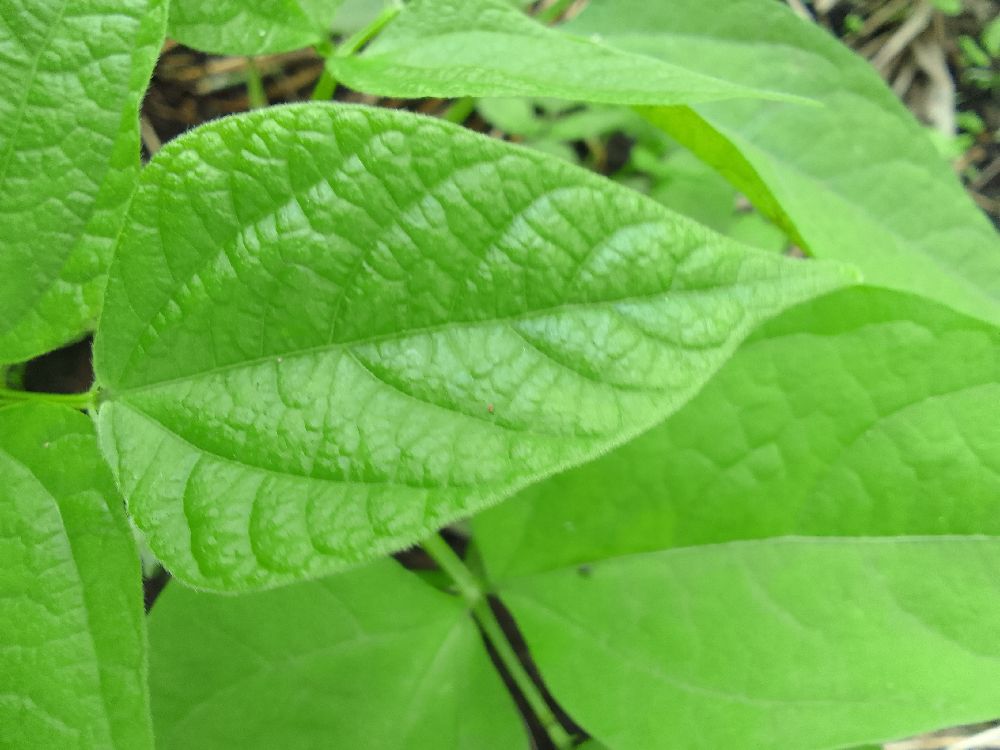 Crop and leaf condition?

common bean, healthy
